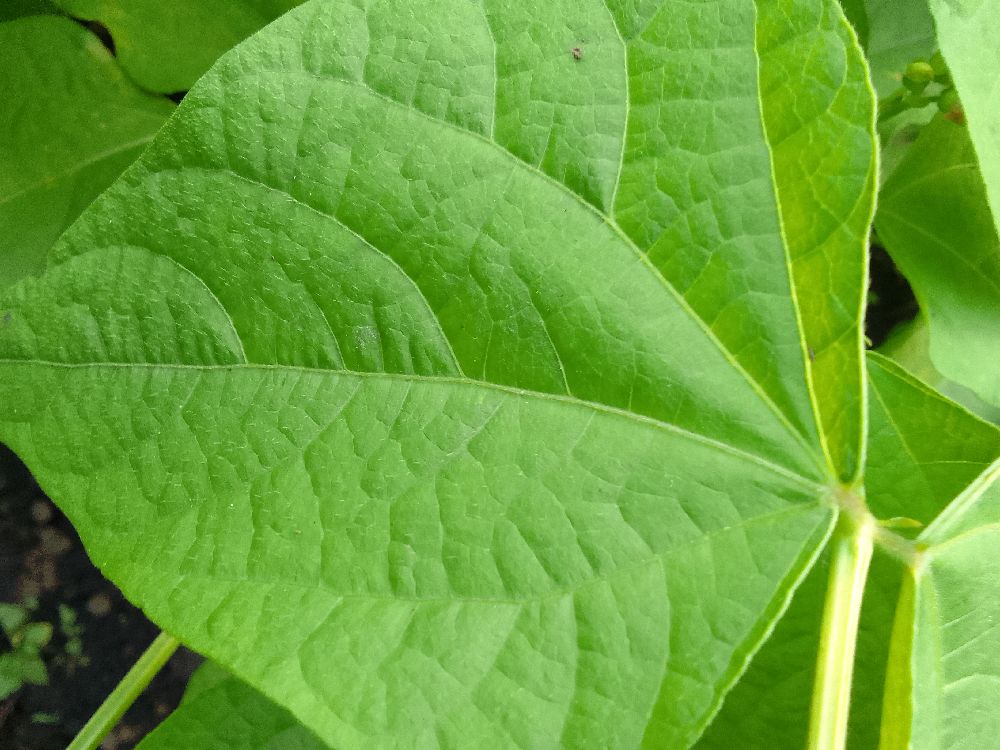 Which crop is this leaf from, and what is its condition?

common bean, healthy
